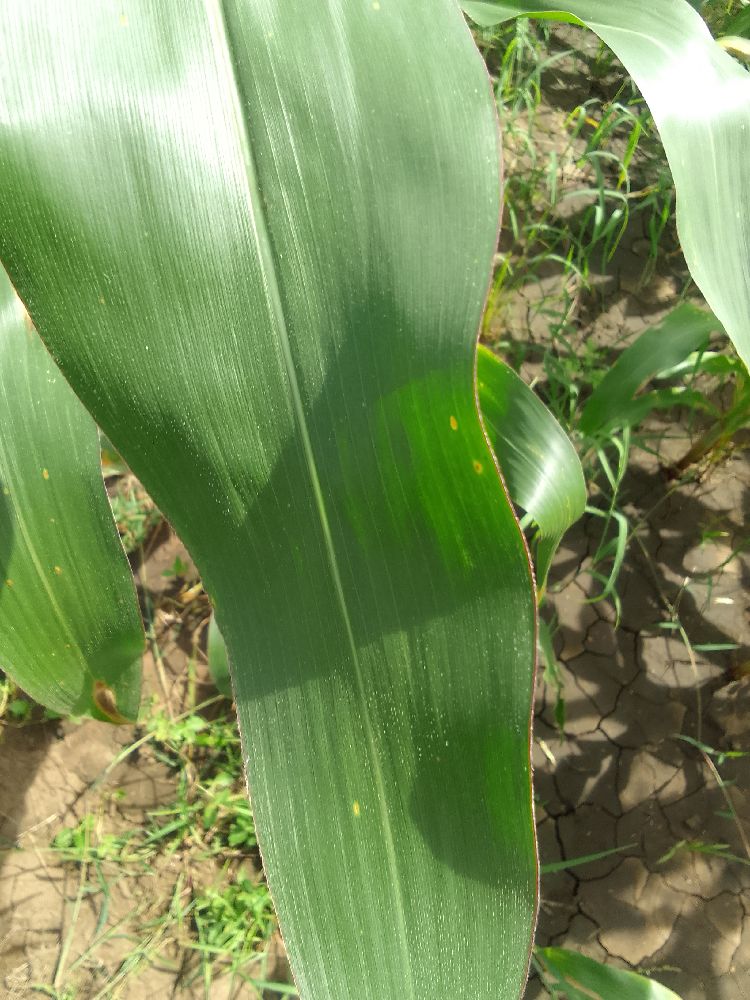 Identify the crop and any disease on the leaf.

maize, healthy
